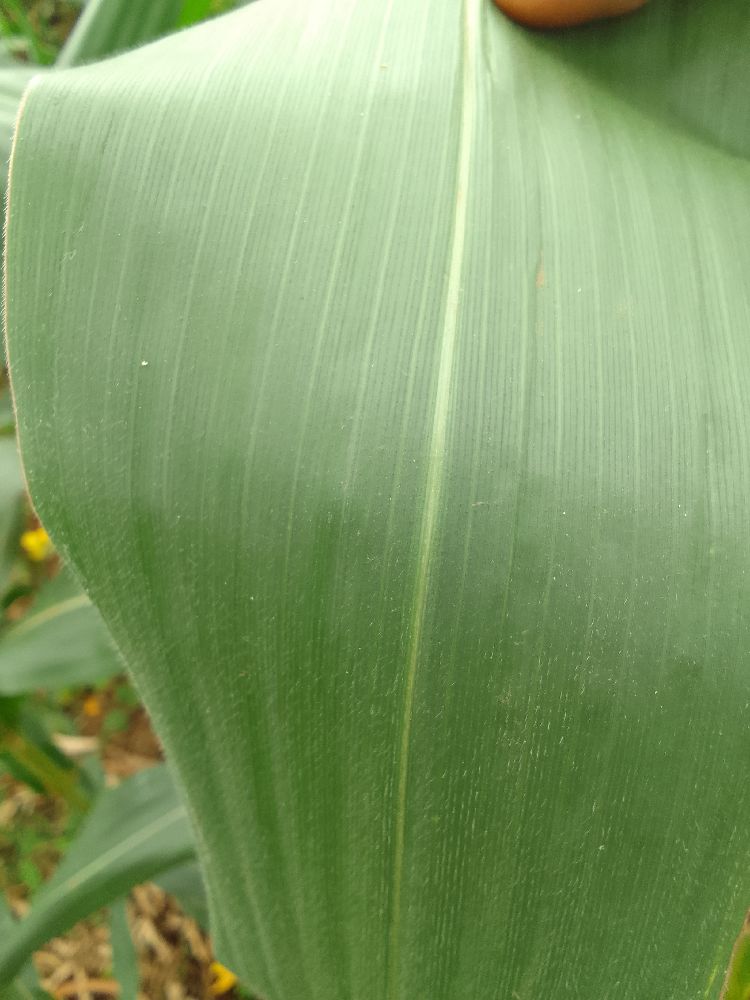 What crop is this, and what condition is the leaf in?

maize, healthy
